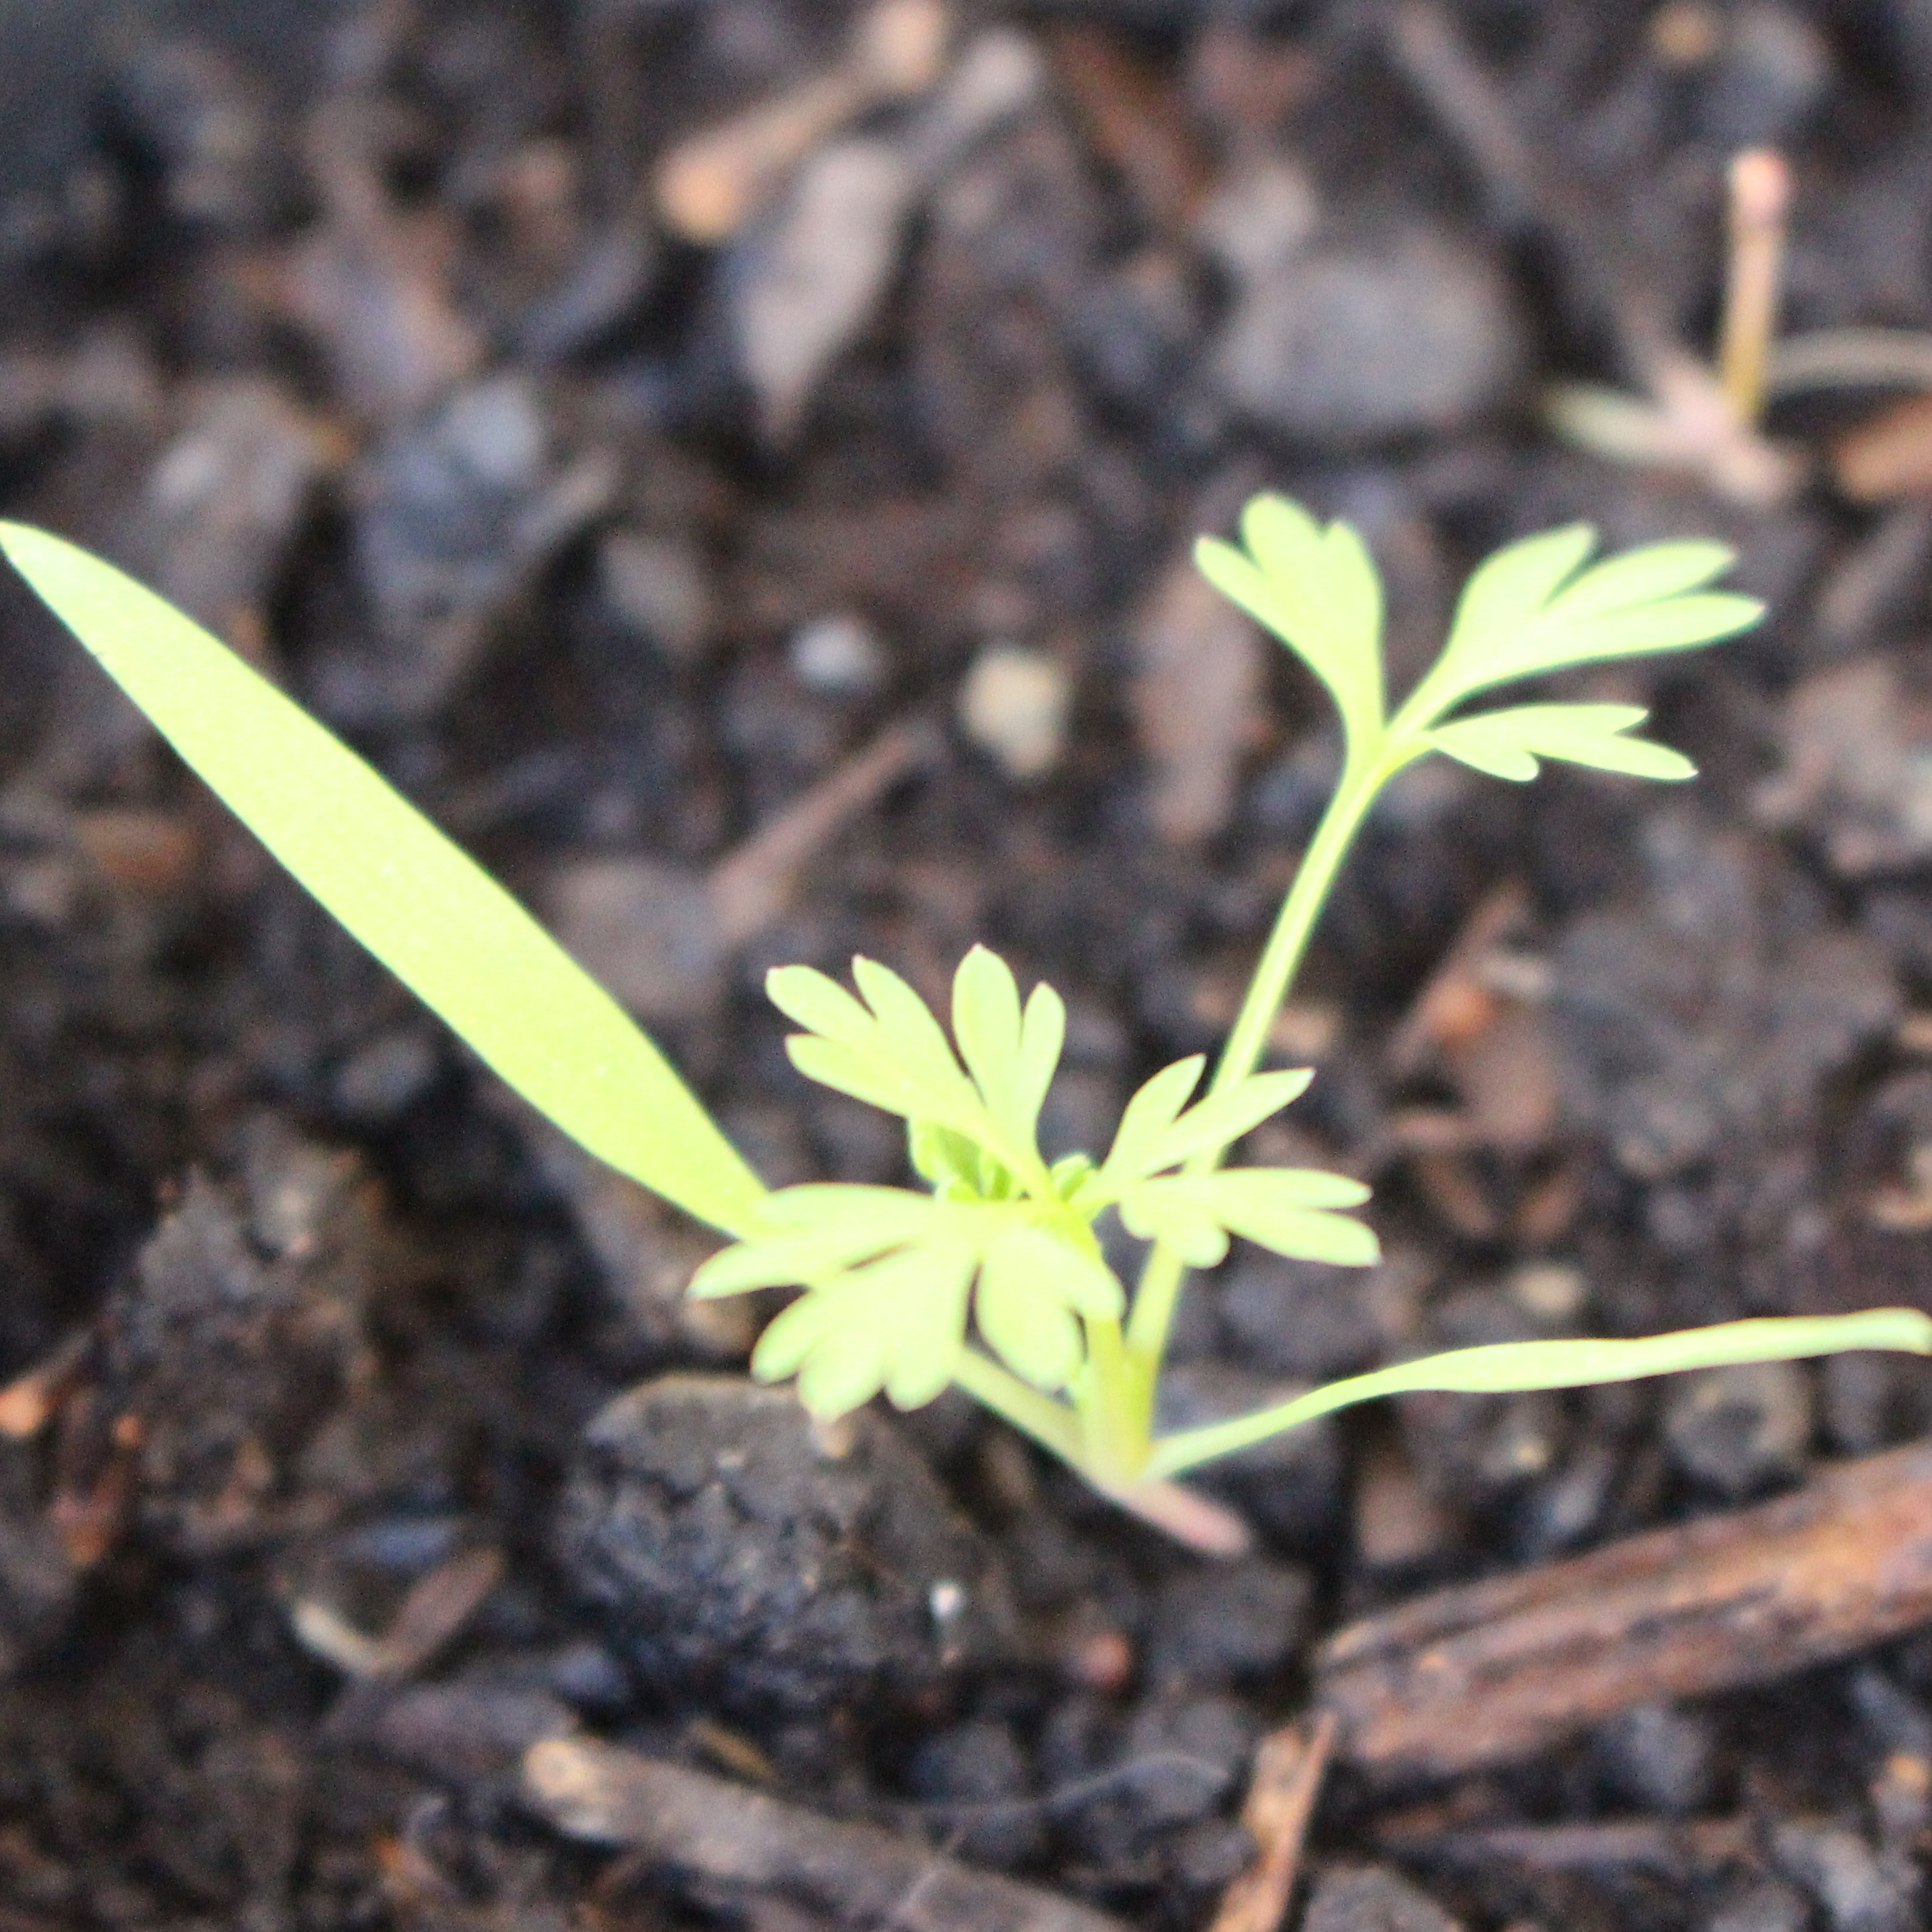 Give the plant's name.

Fumaria officinalis
